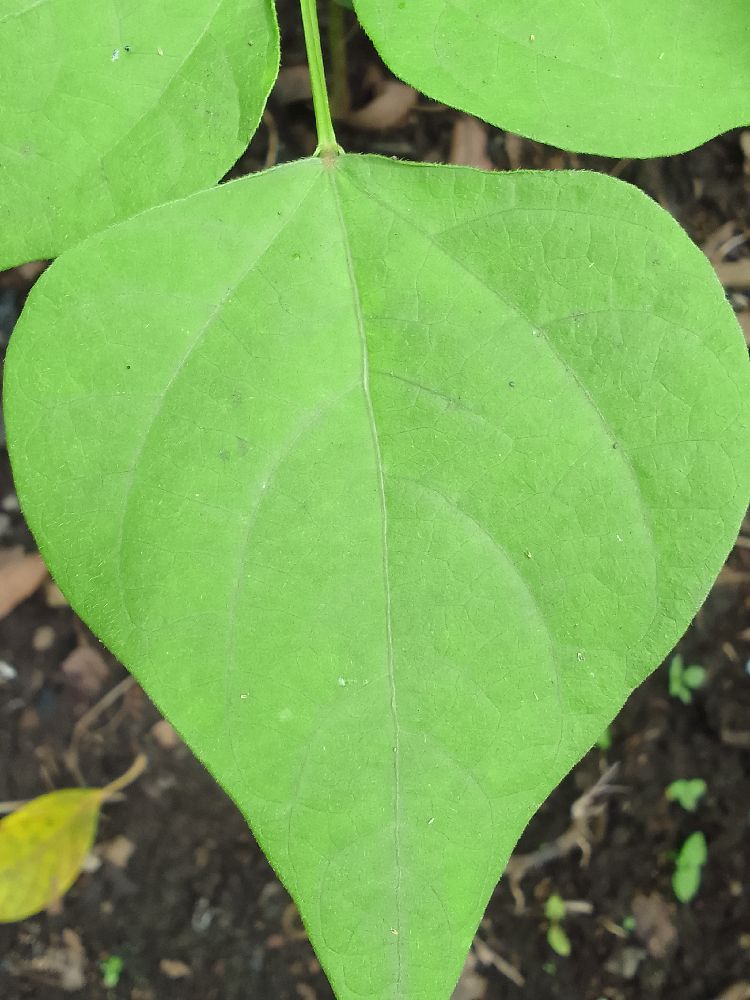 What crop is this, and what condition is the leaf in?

common bean, healthy
